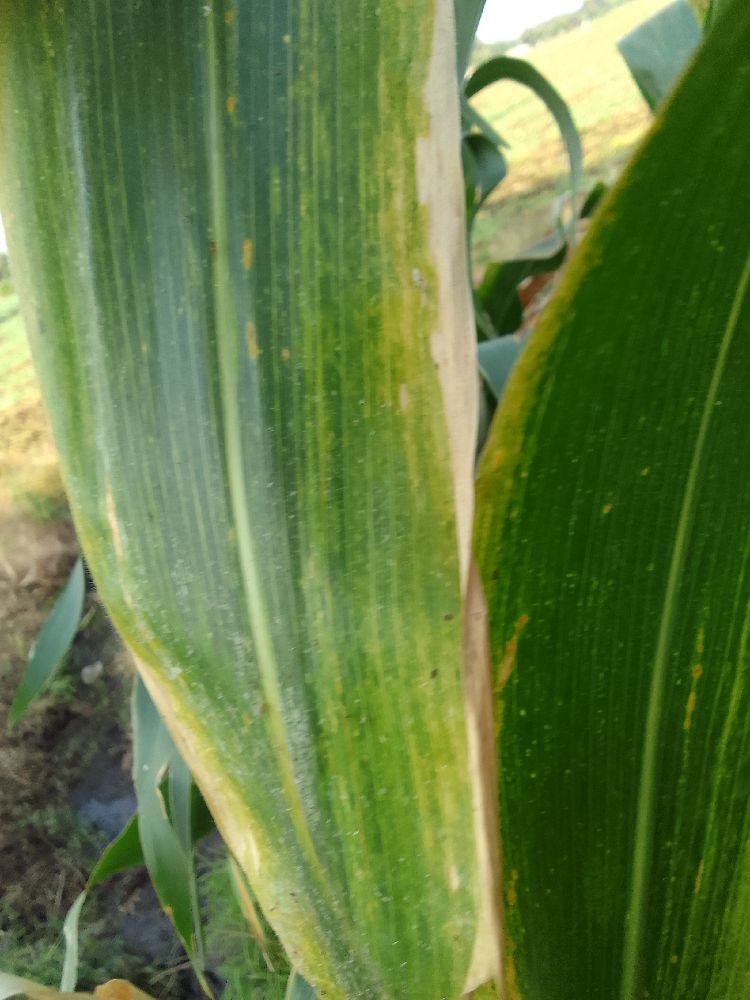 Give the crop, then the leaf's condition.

maize, maize lethal necrosis
